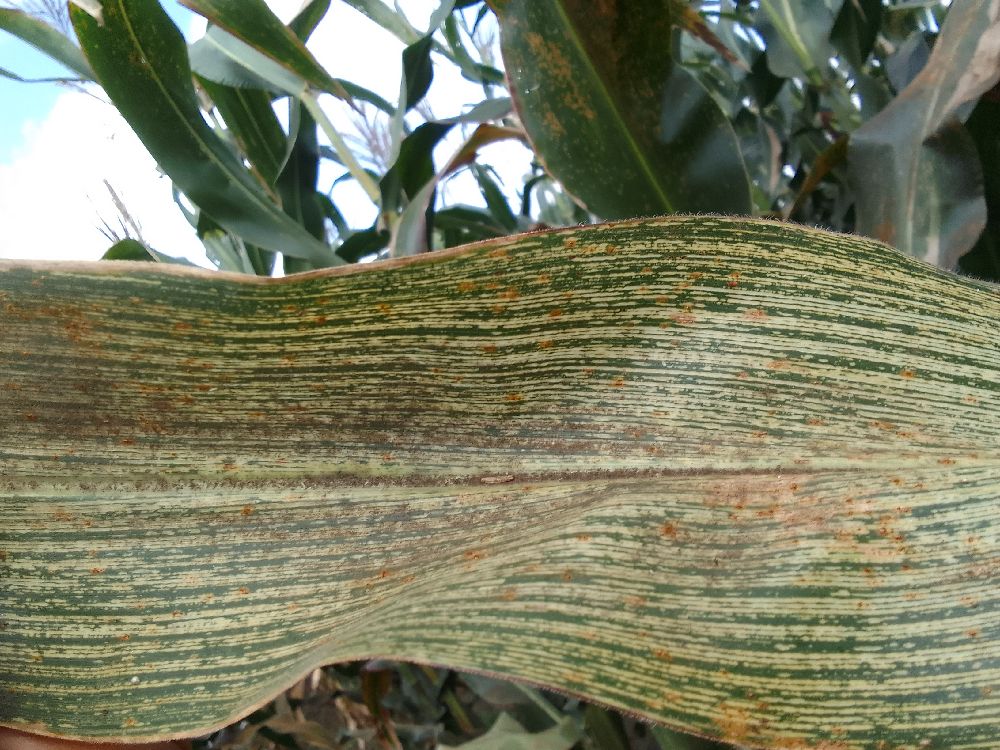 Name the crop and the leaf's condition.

maize, maize streak virus
